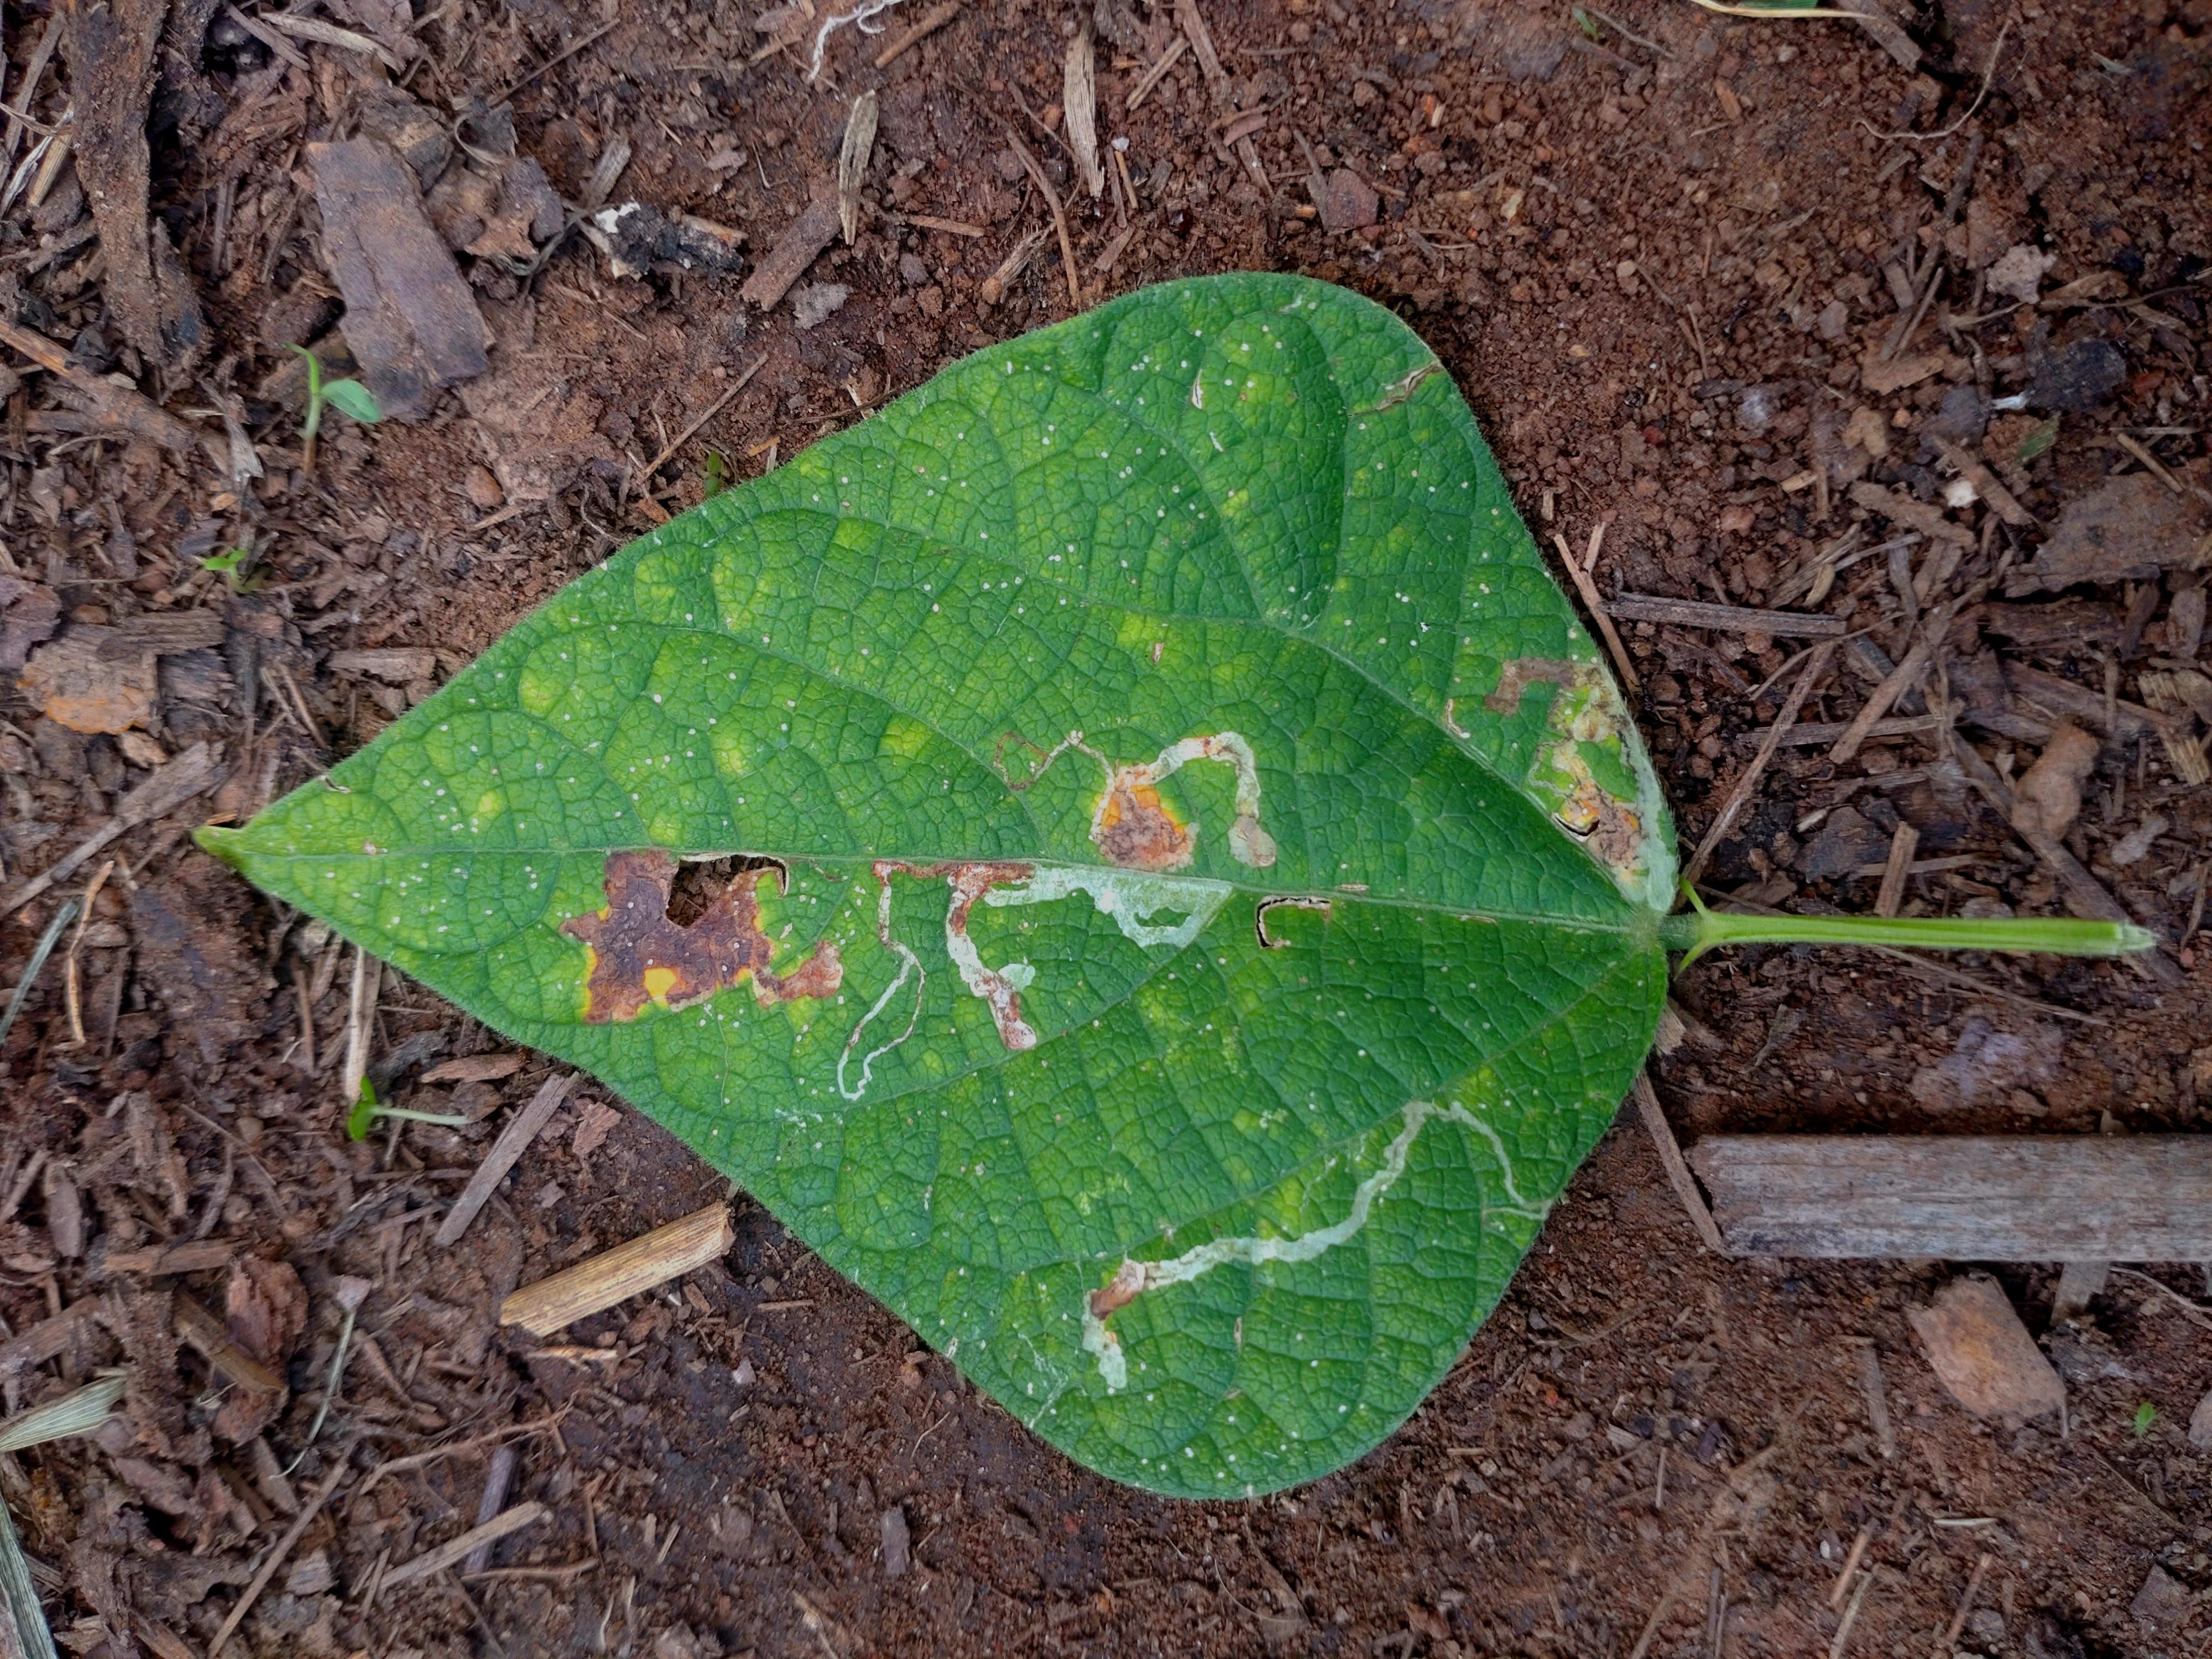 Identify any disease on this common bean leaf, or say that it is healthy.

anthracnose
